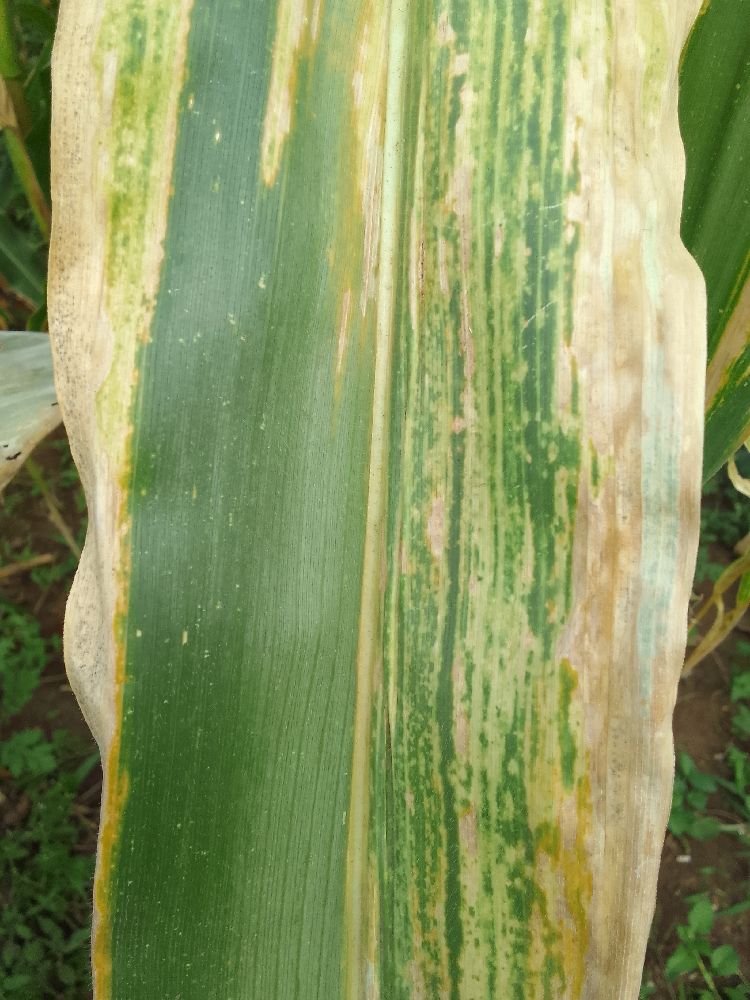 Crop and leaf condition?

maize, maize lethal necrosis
